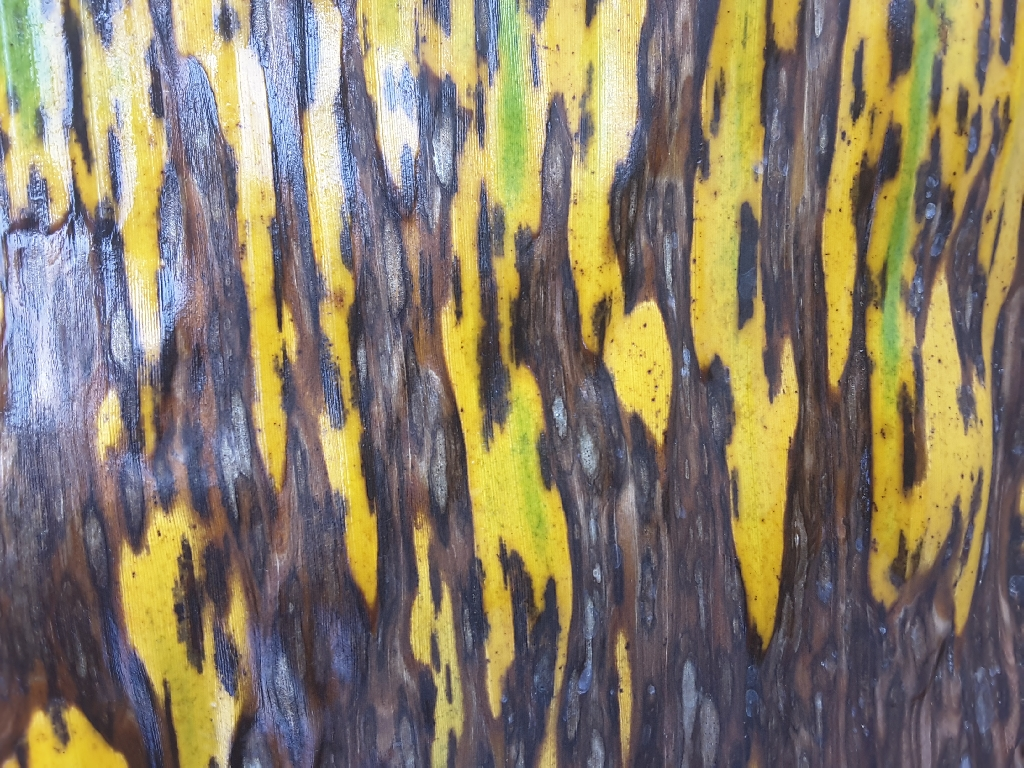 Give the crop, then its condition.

banana, black sigatoka
